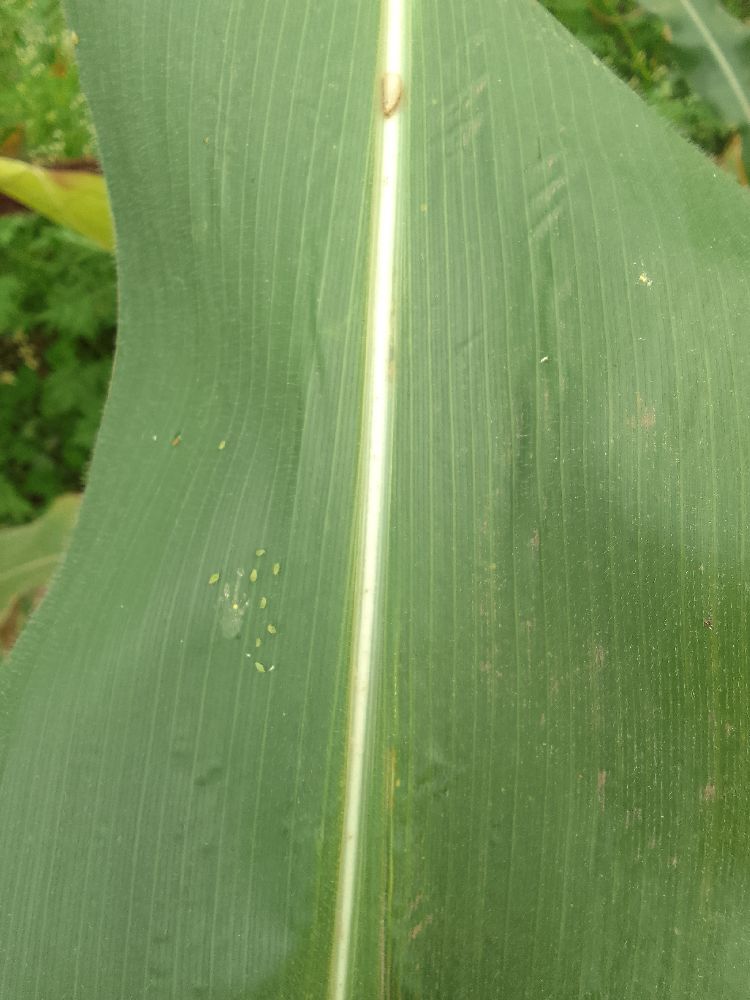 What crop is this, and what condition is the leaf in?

maize, healthy
